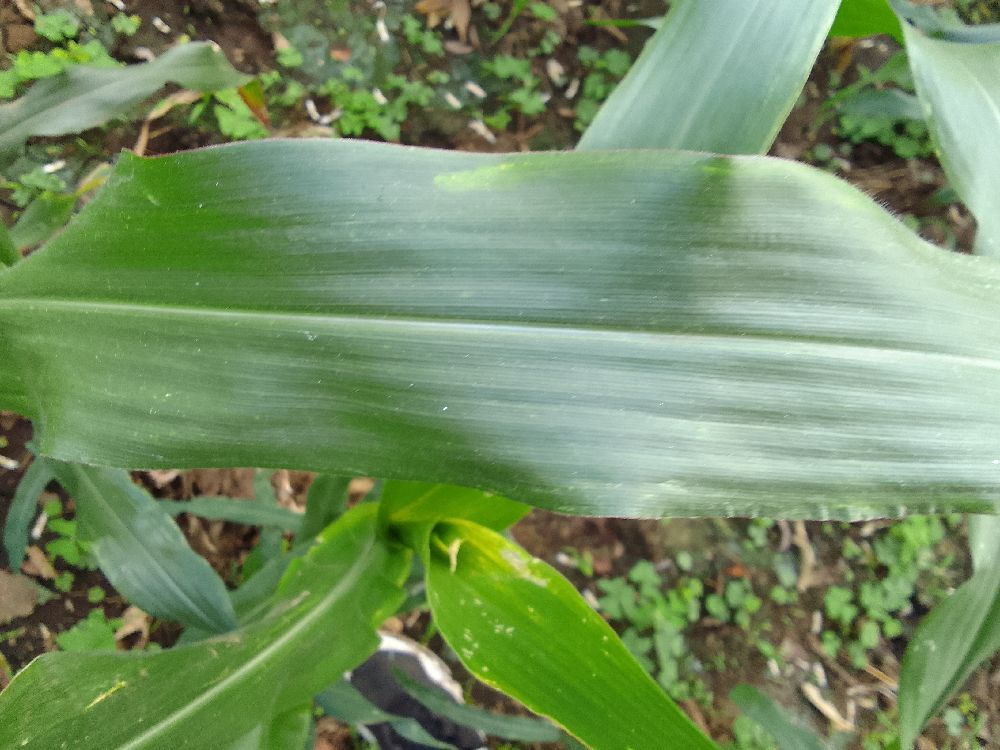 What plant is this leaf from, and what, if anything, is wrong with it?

maize, healthy
